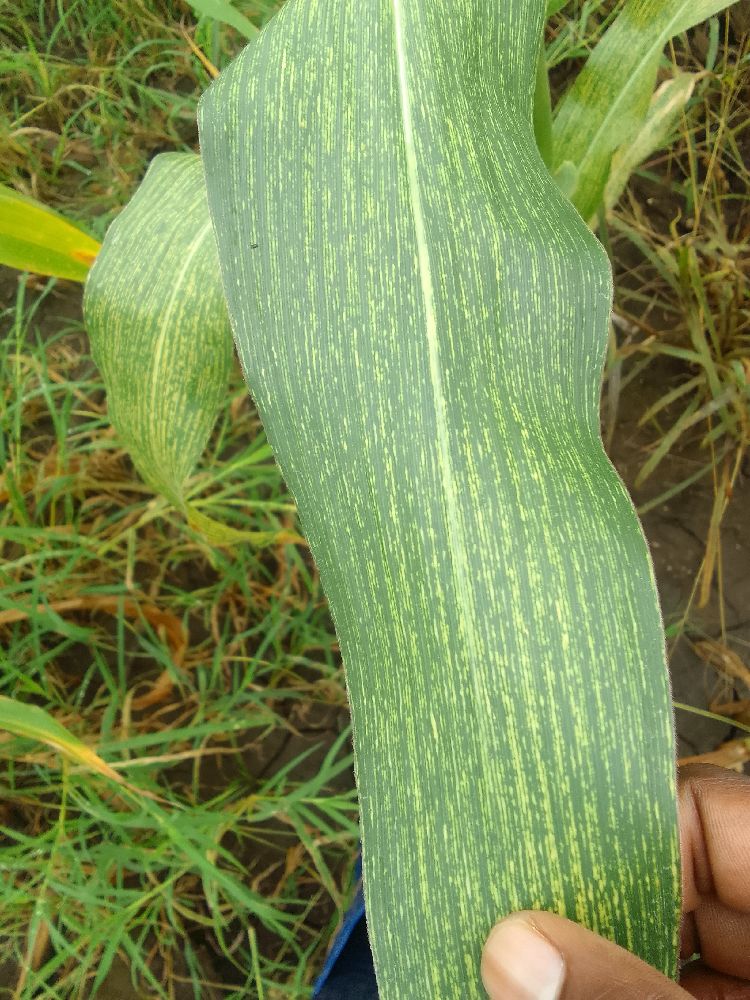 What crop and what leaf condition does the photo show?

maize, maize streak virus
